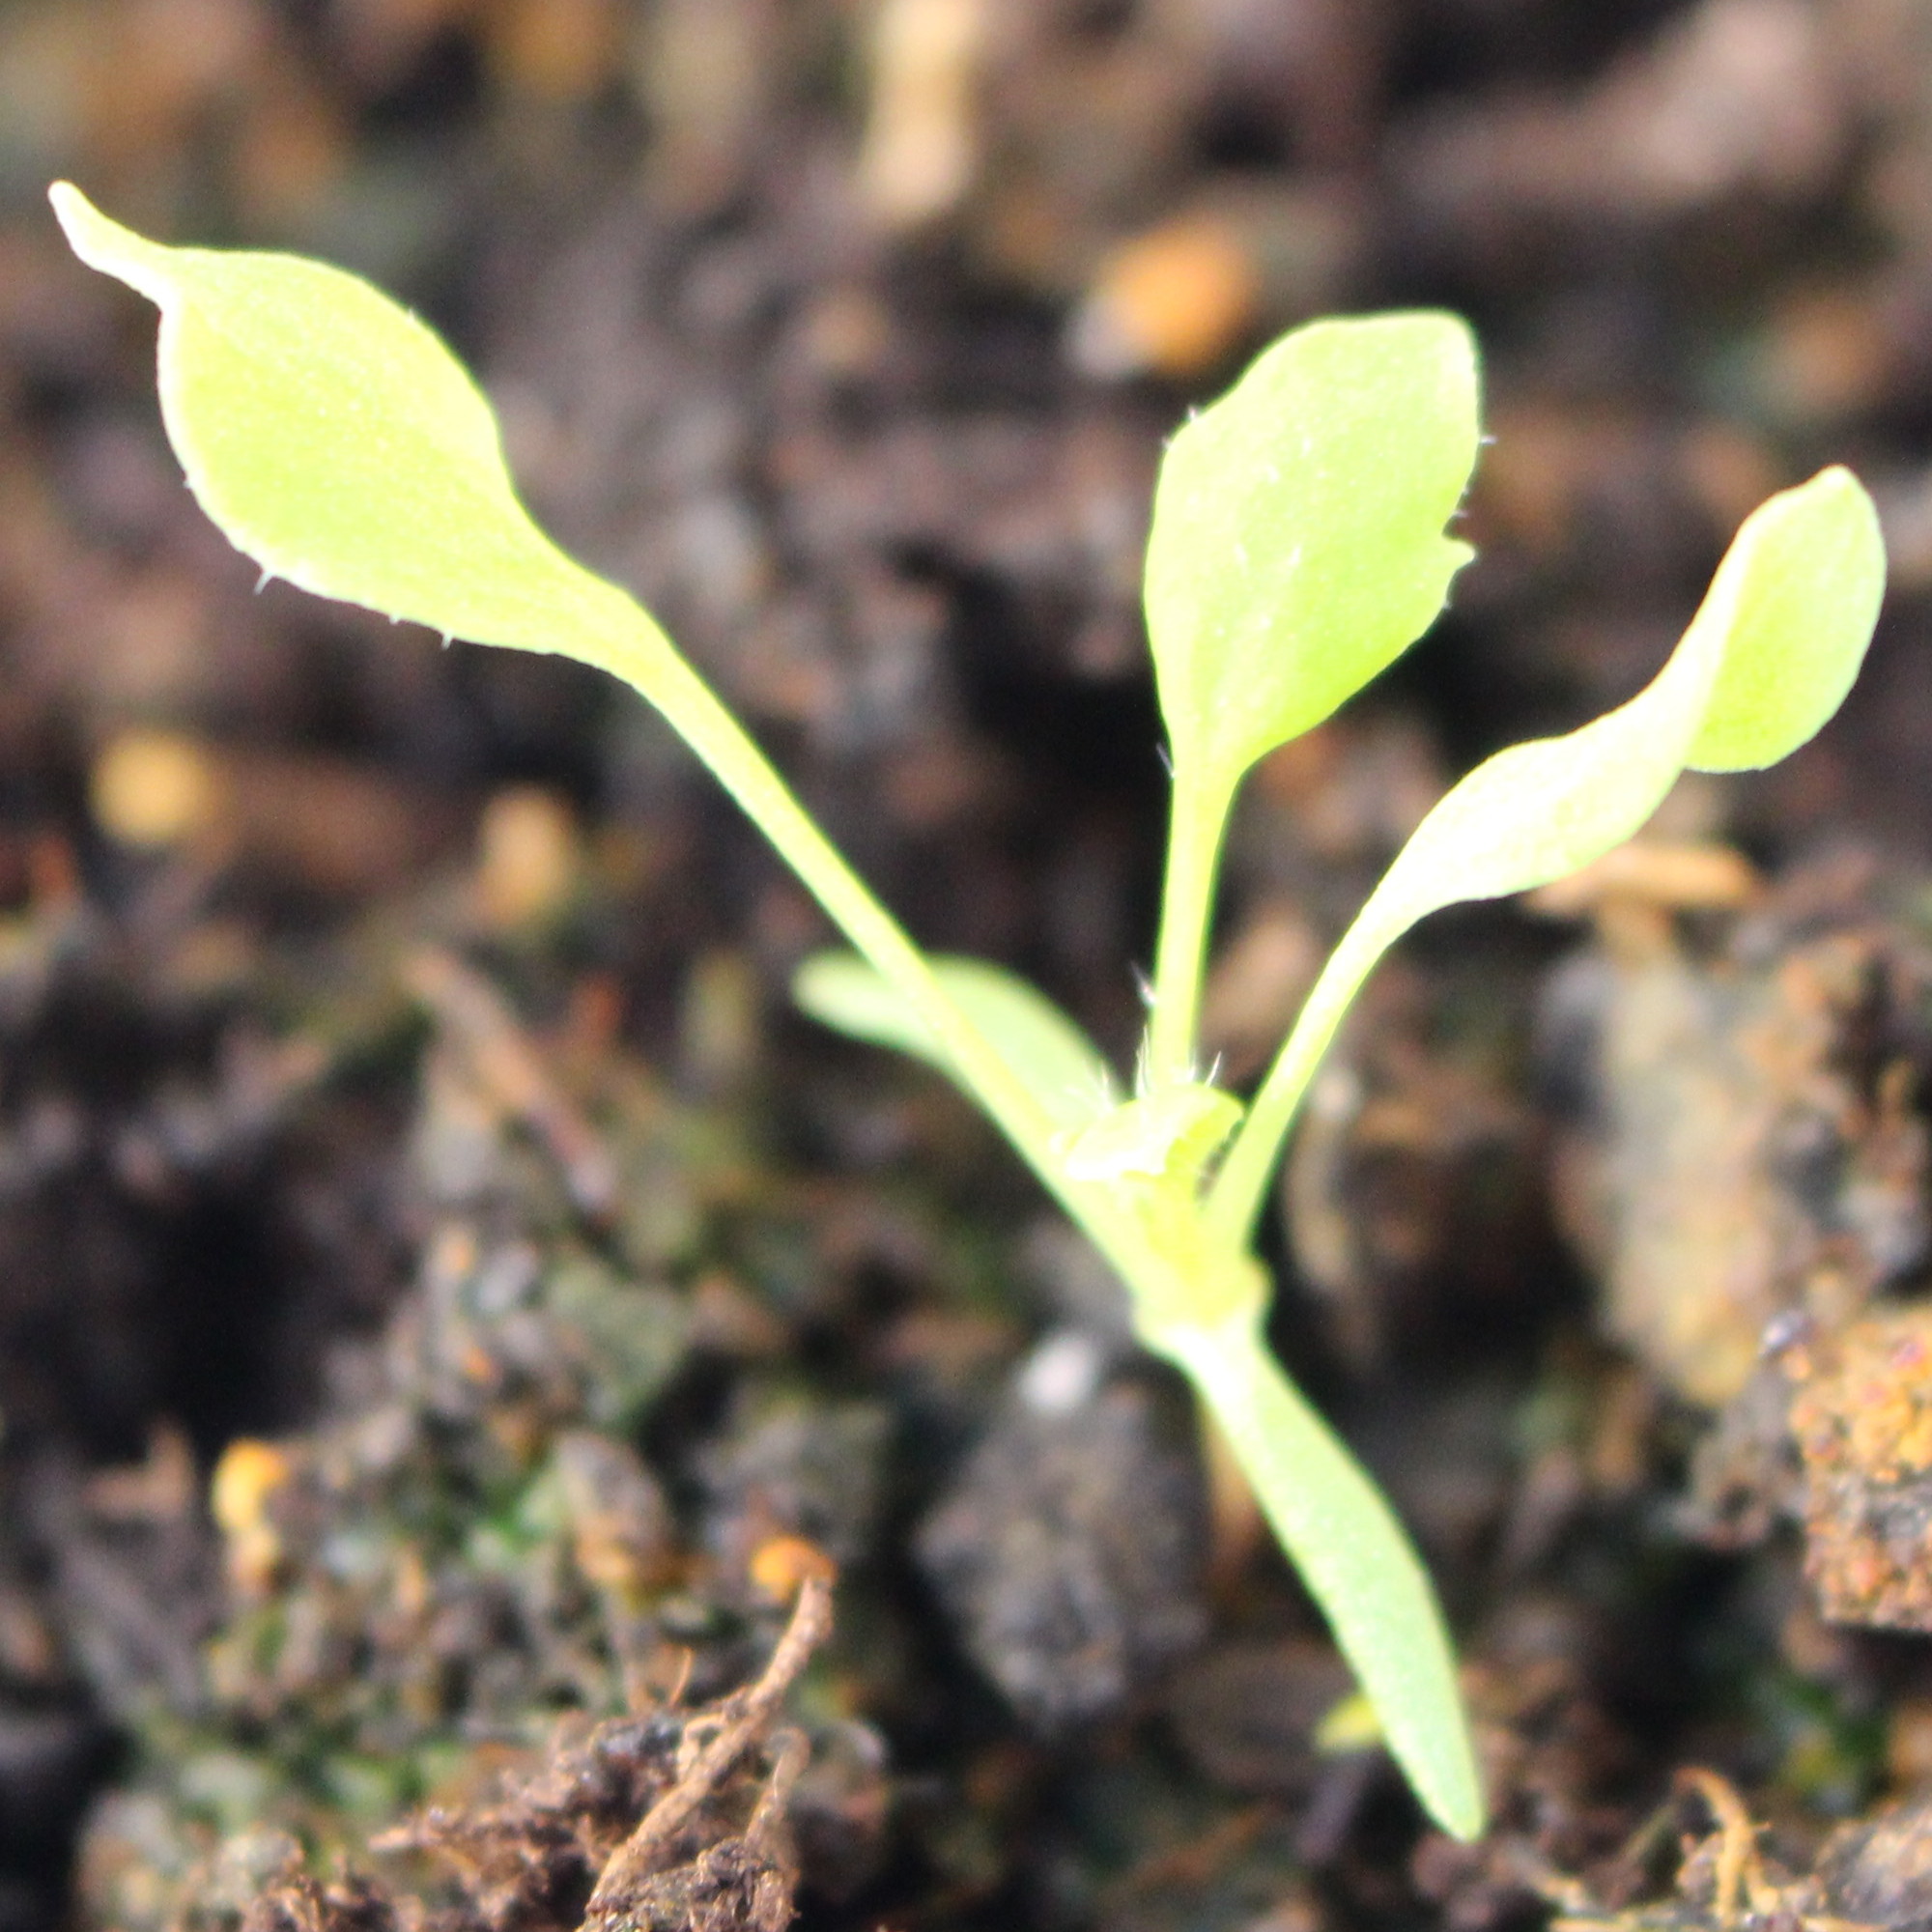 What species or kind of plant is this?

Papaver rhoeas
